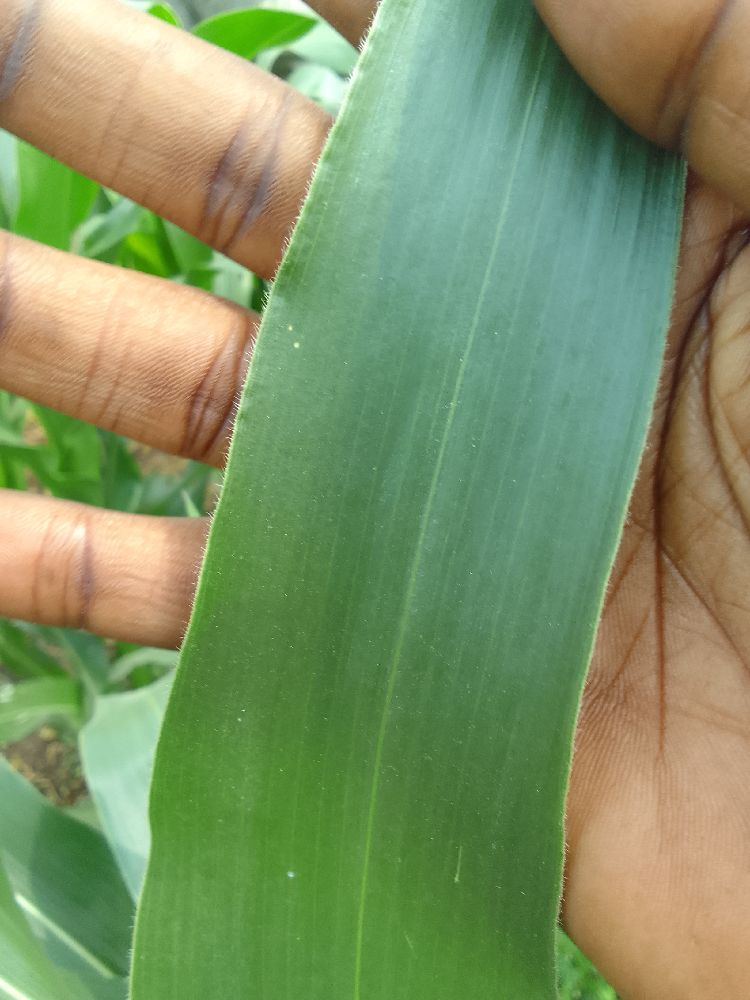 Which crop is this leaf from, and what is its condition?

maize, healthy
